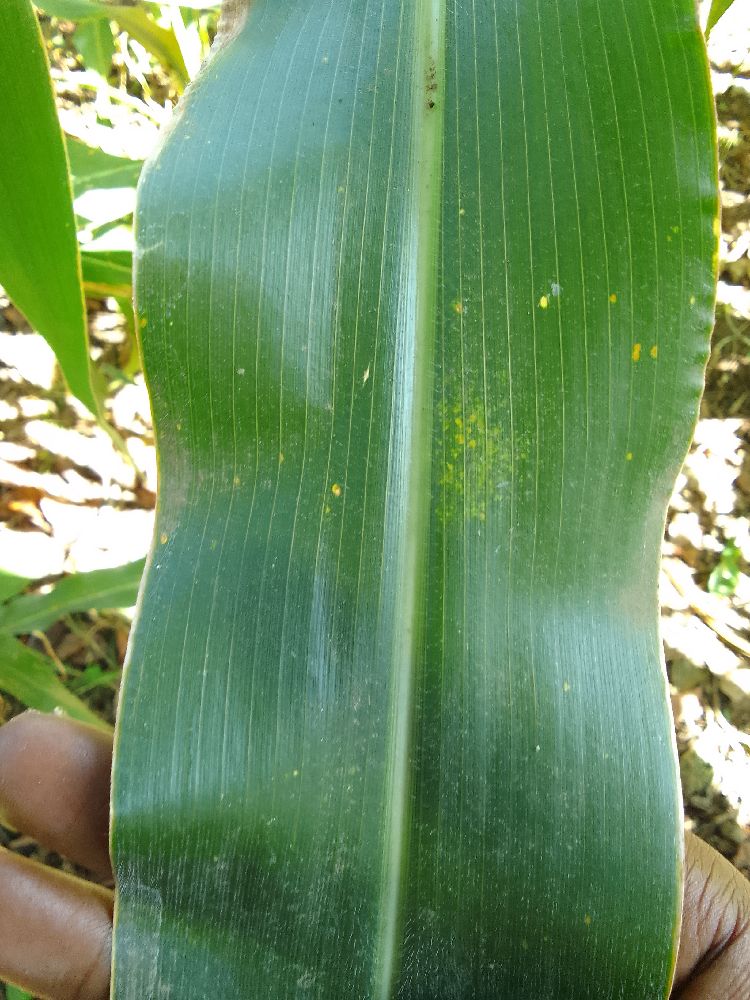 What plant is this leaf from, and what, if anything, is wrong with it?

maize, healthy
